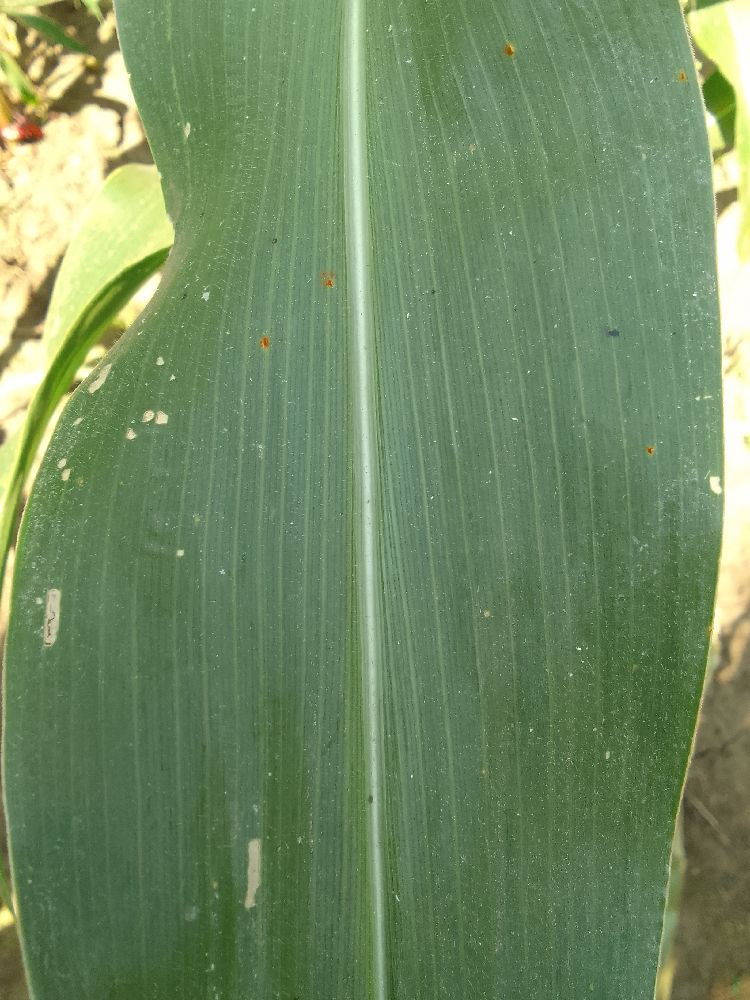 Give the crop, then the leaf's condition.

maize, healthy
